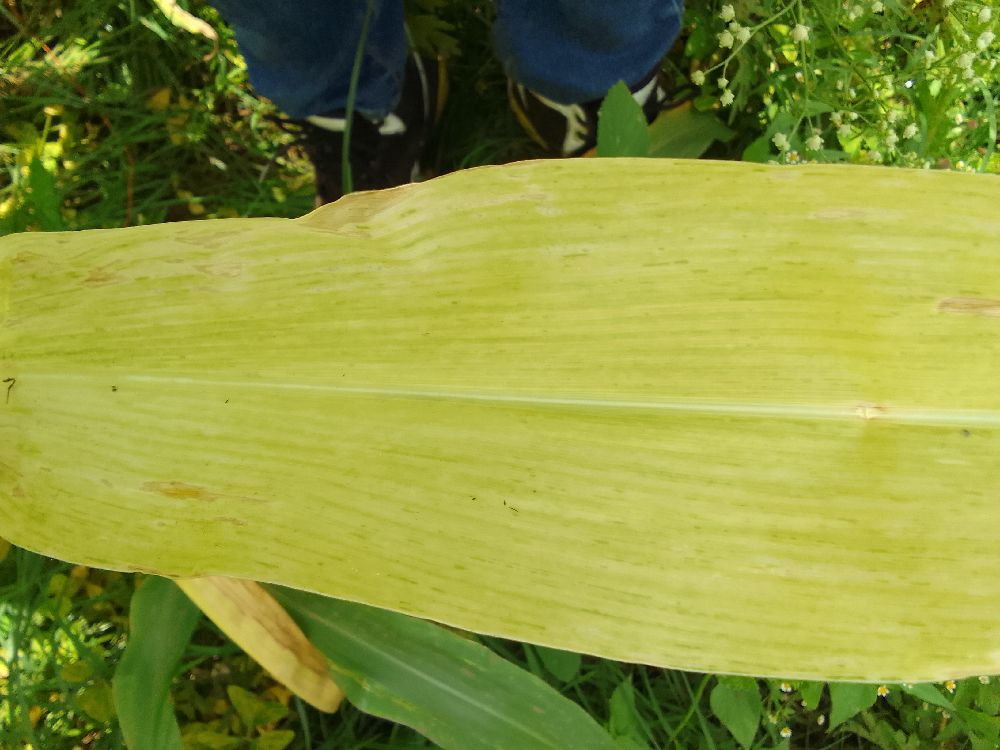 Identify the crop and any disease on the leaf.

maize, maize lethal necrosis
